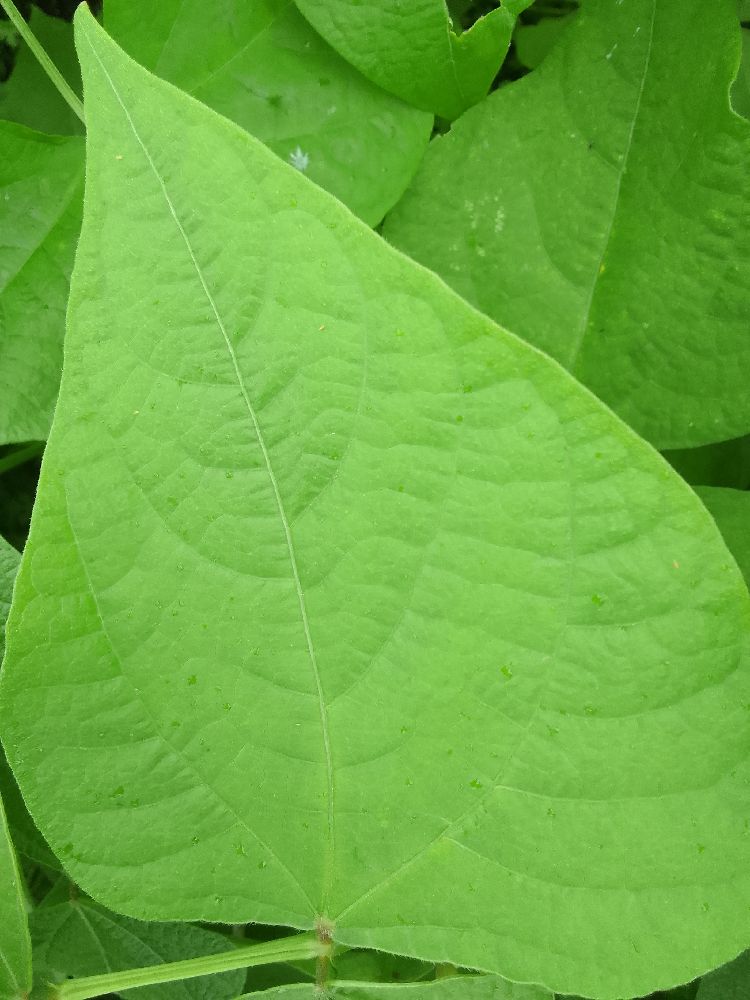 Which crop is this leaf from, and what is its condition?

common bean, healthy
